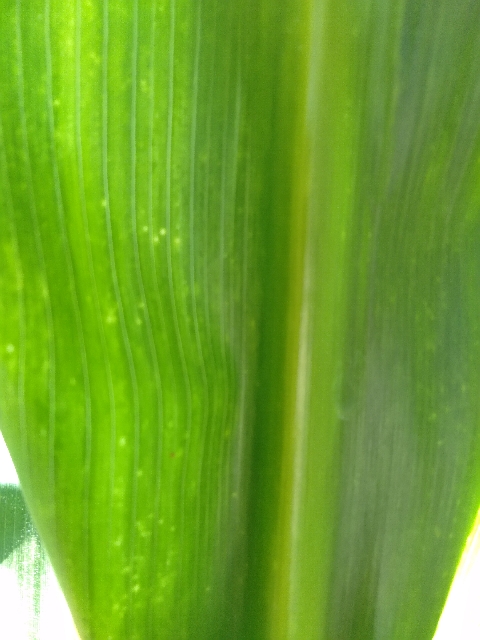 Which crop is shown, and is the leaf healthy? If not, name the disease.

maize, maize lethal necrosis
